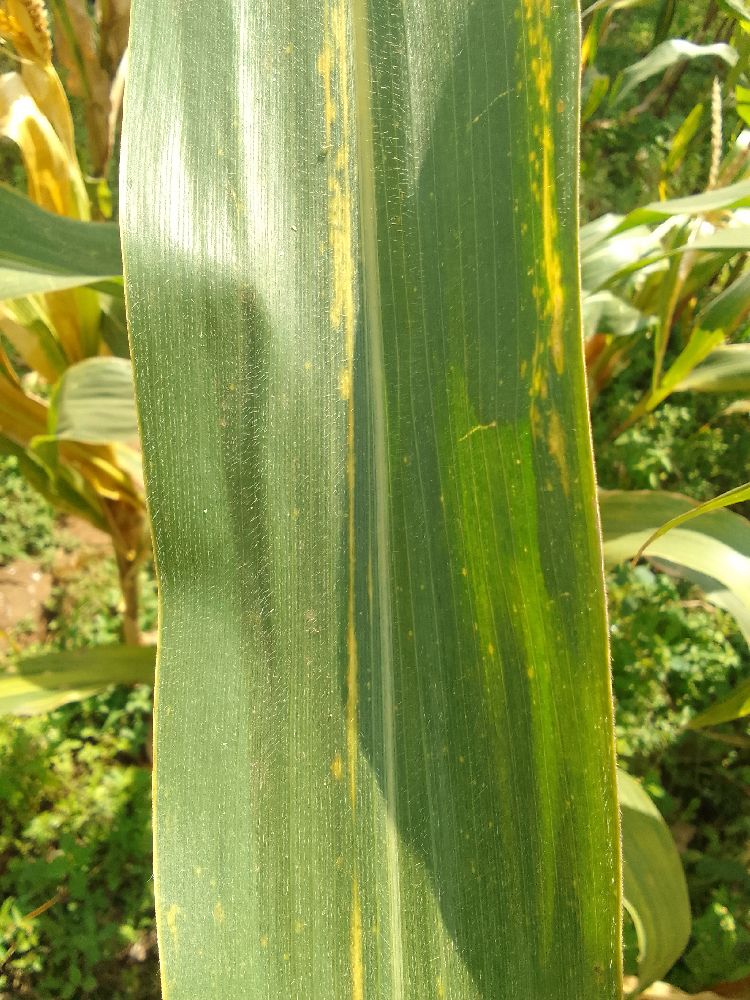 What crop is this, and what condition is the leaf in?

maize, maize lethal necrosis
